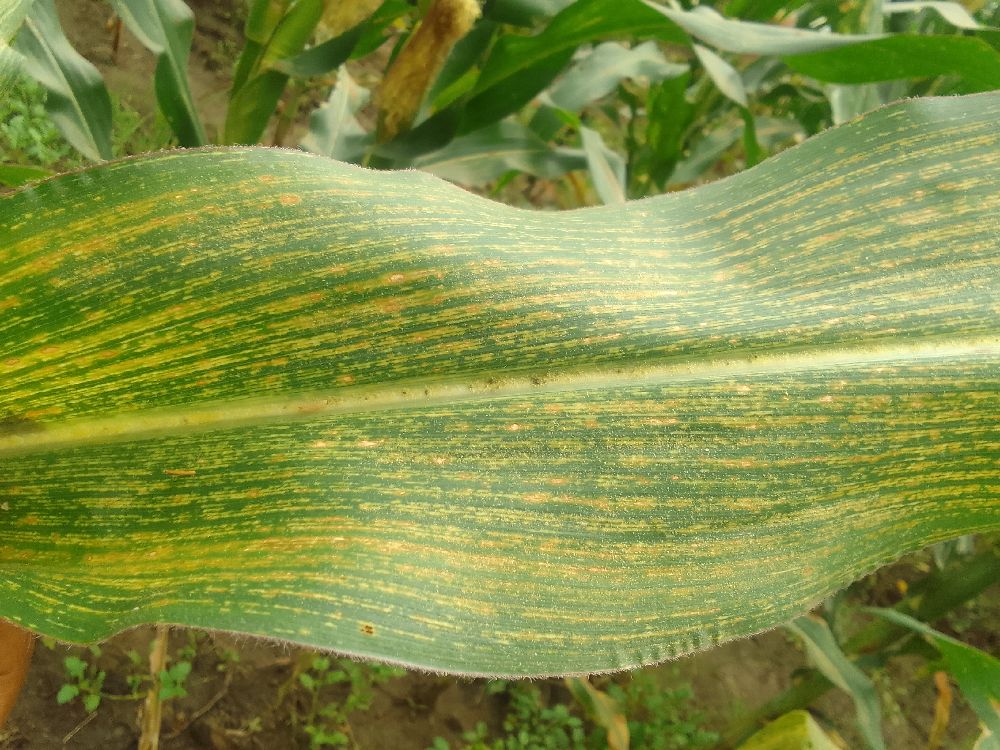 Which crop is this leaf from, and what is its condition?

maize, maize streak virus
